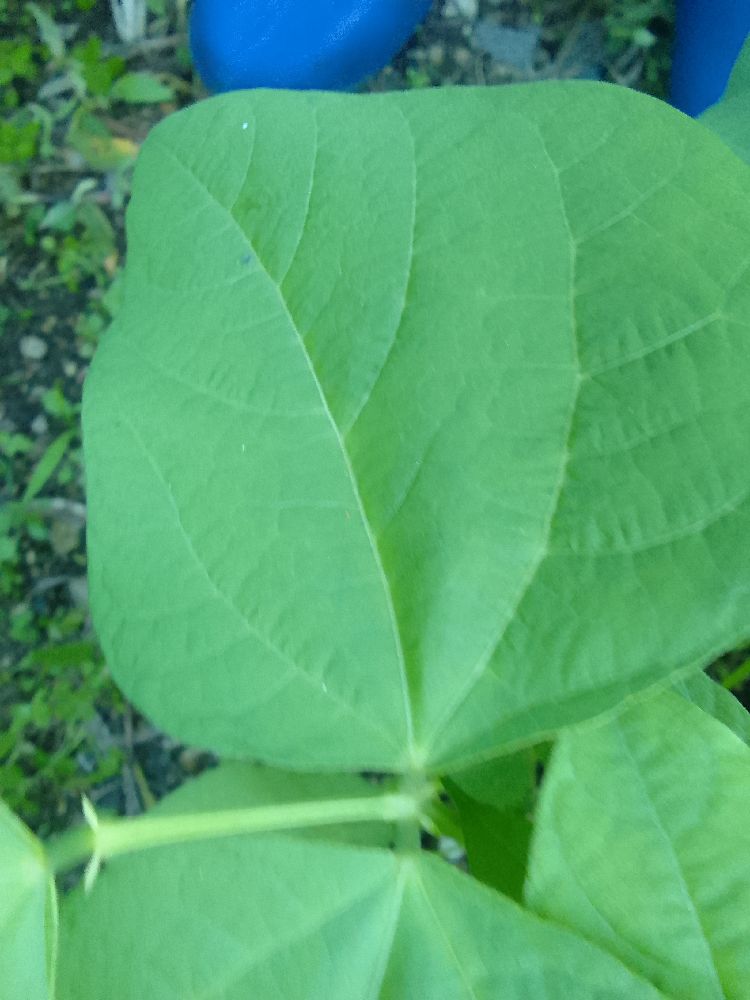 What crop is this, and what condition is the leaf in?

common bean, healthy
